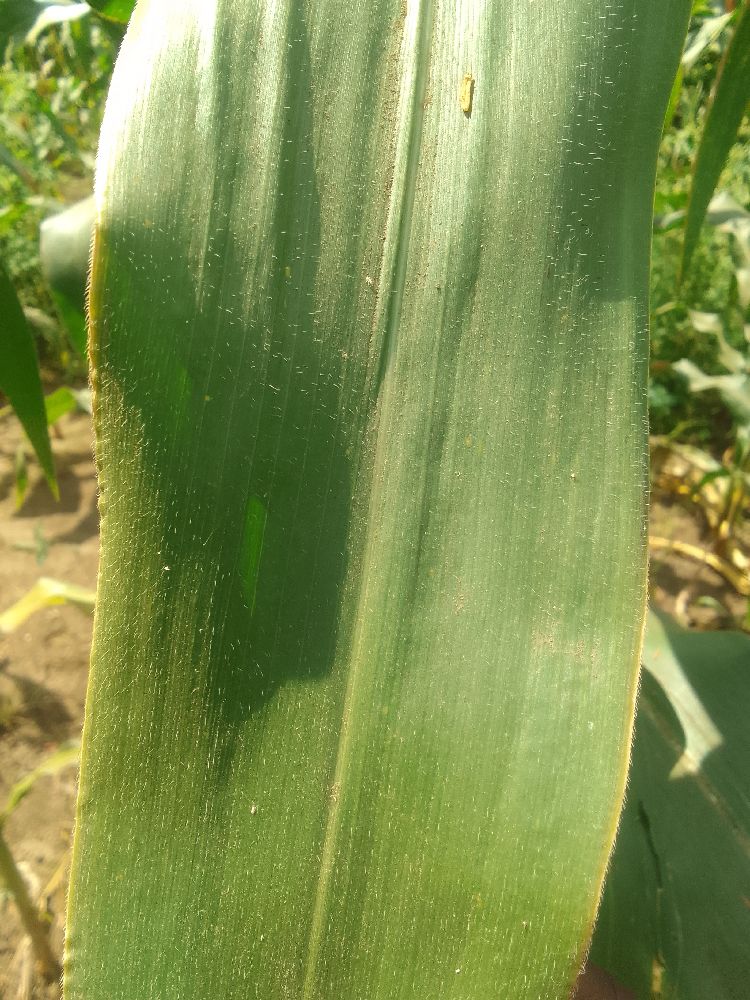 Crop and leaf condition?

maize, healthy
